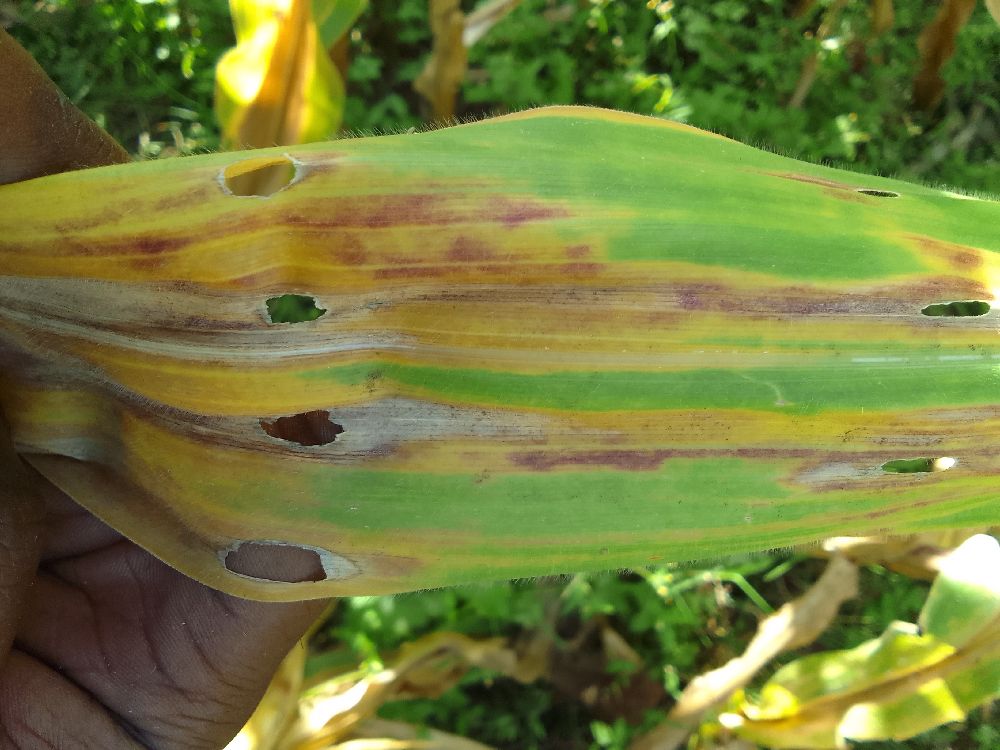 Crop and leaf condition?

maize, maize lethal necrosis
